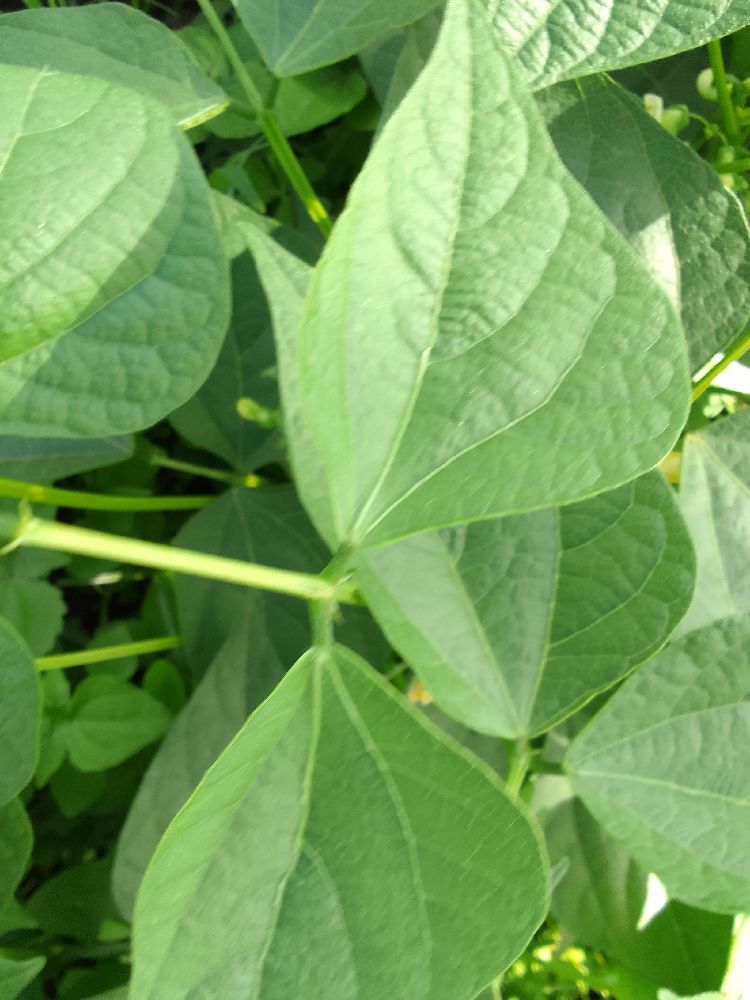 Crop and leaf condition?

common bean, healthy
